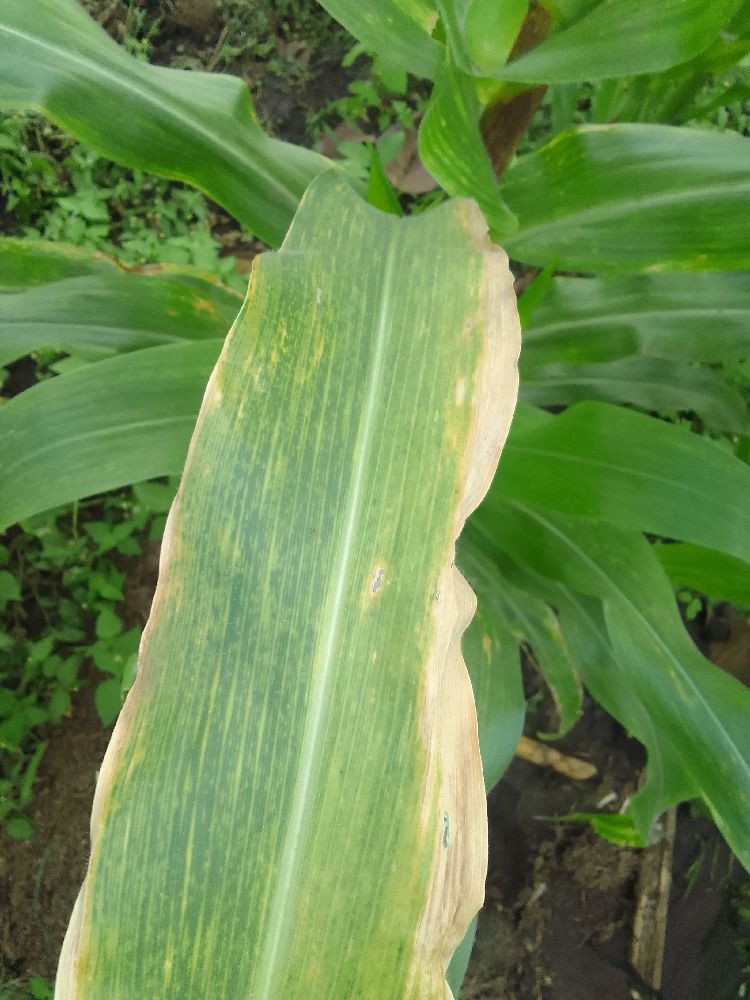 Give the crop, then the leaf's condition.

maize, maize lethal necrosis
